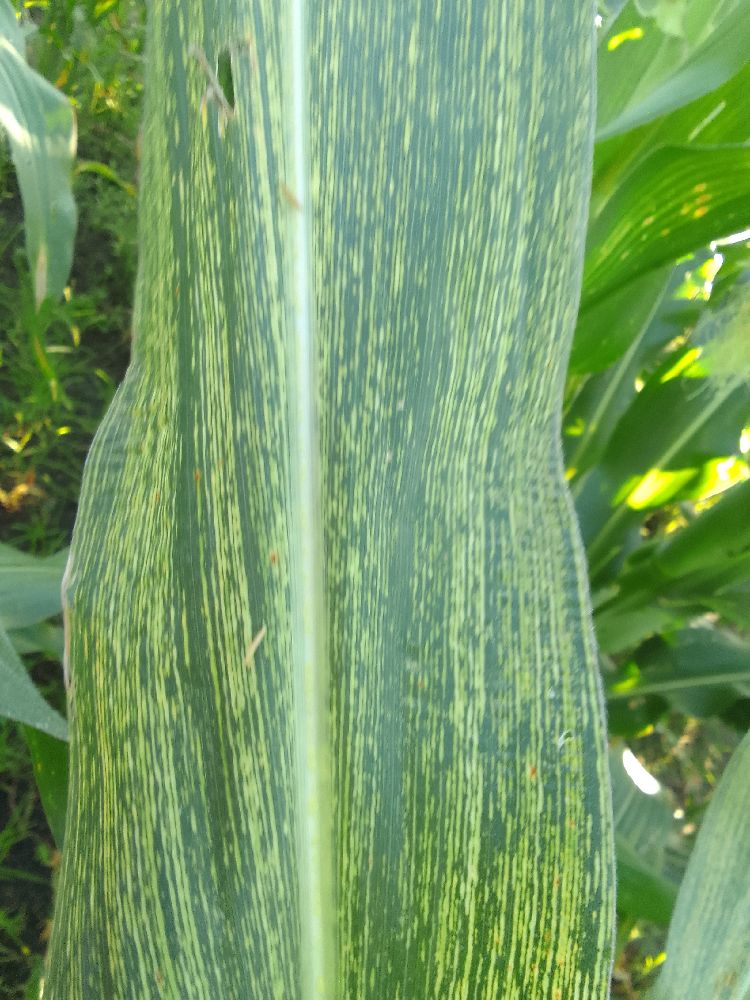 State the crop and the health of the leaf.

maize, maize streak virus
